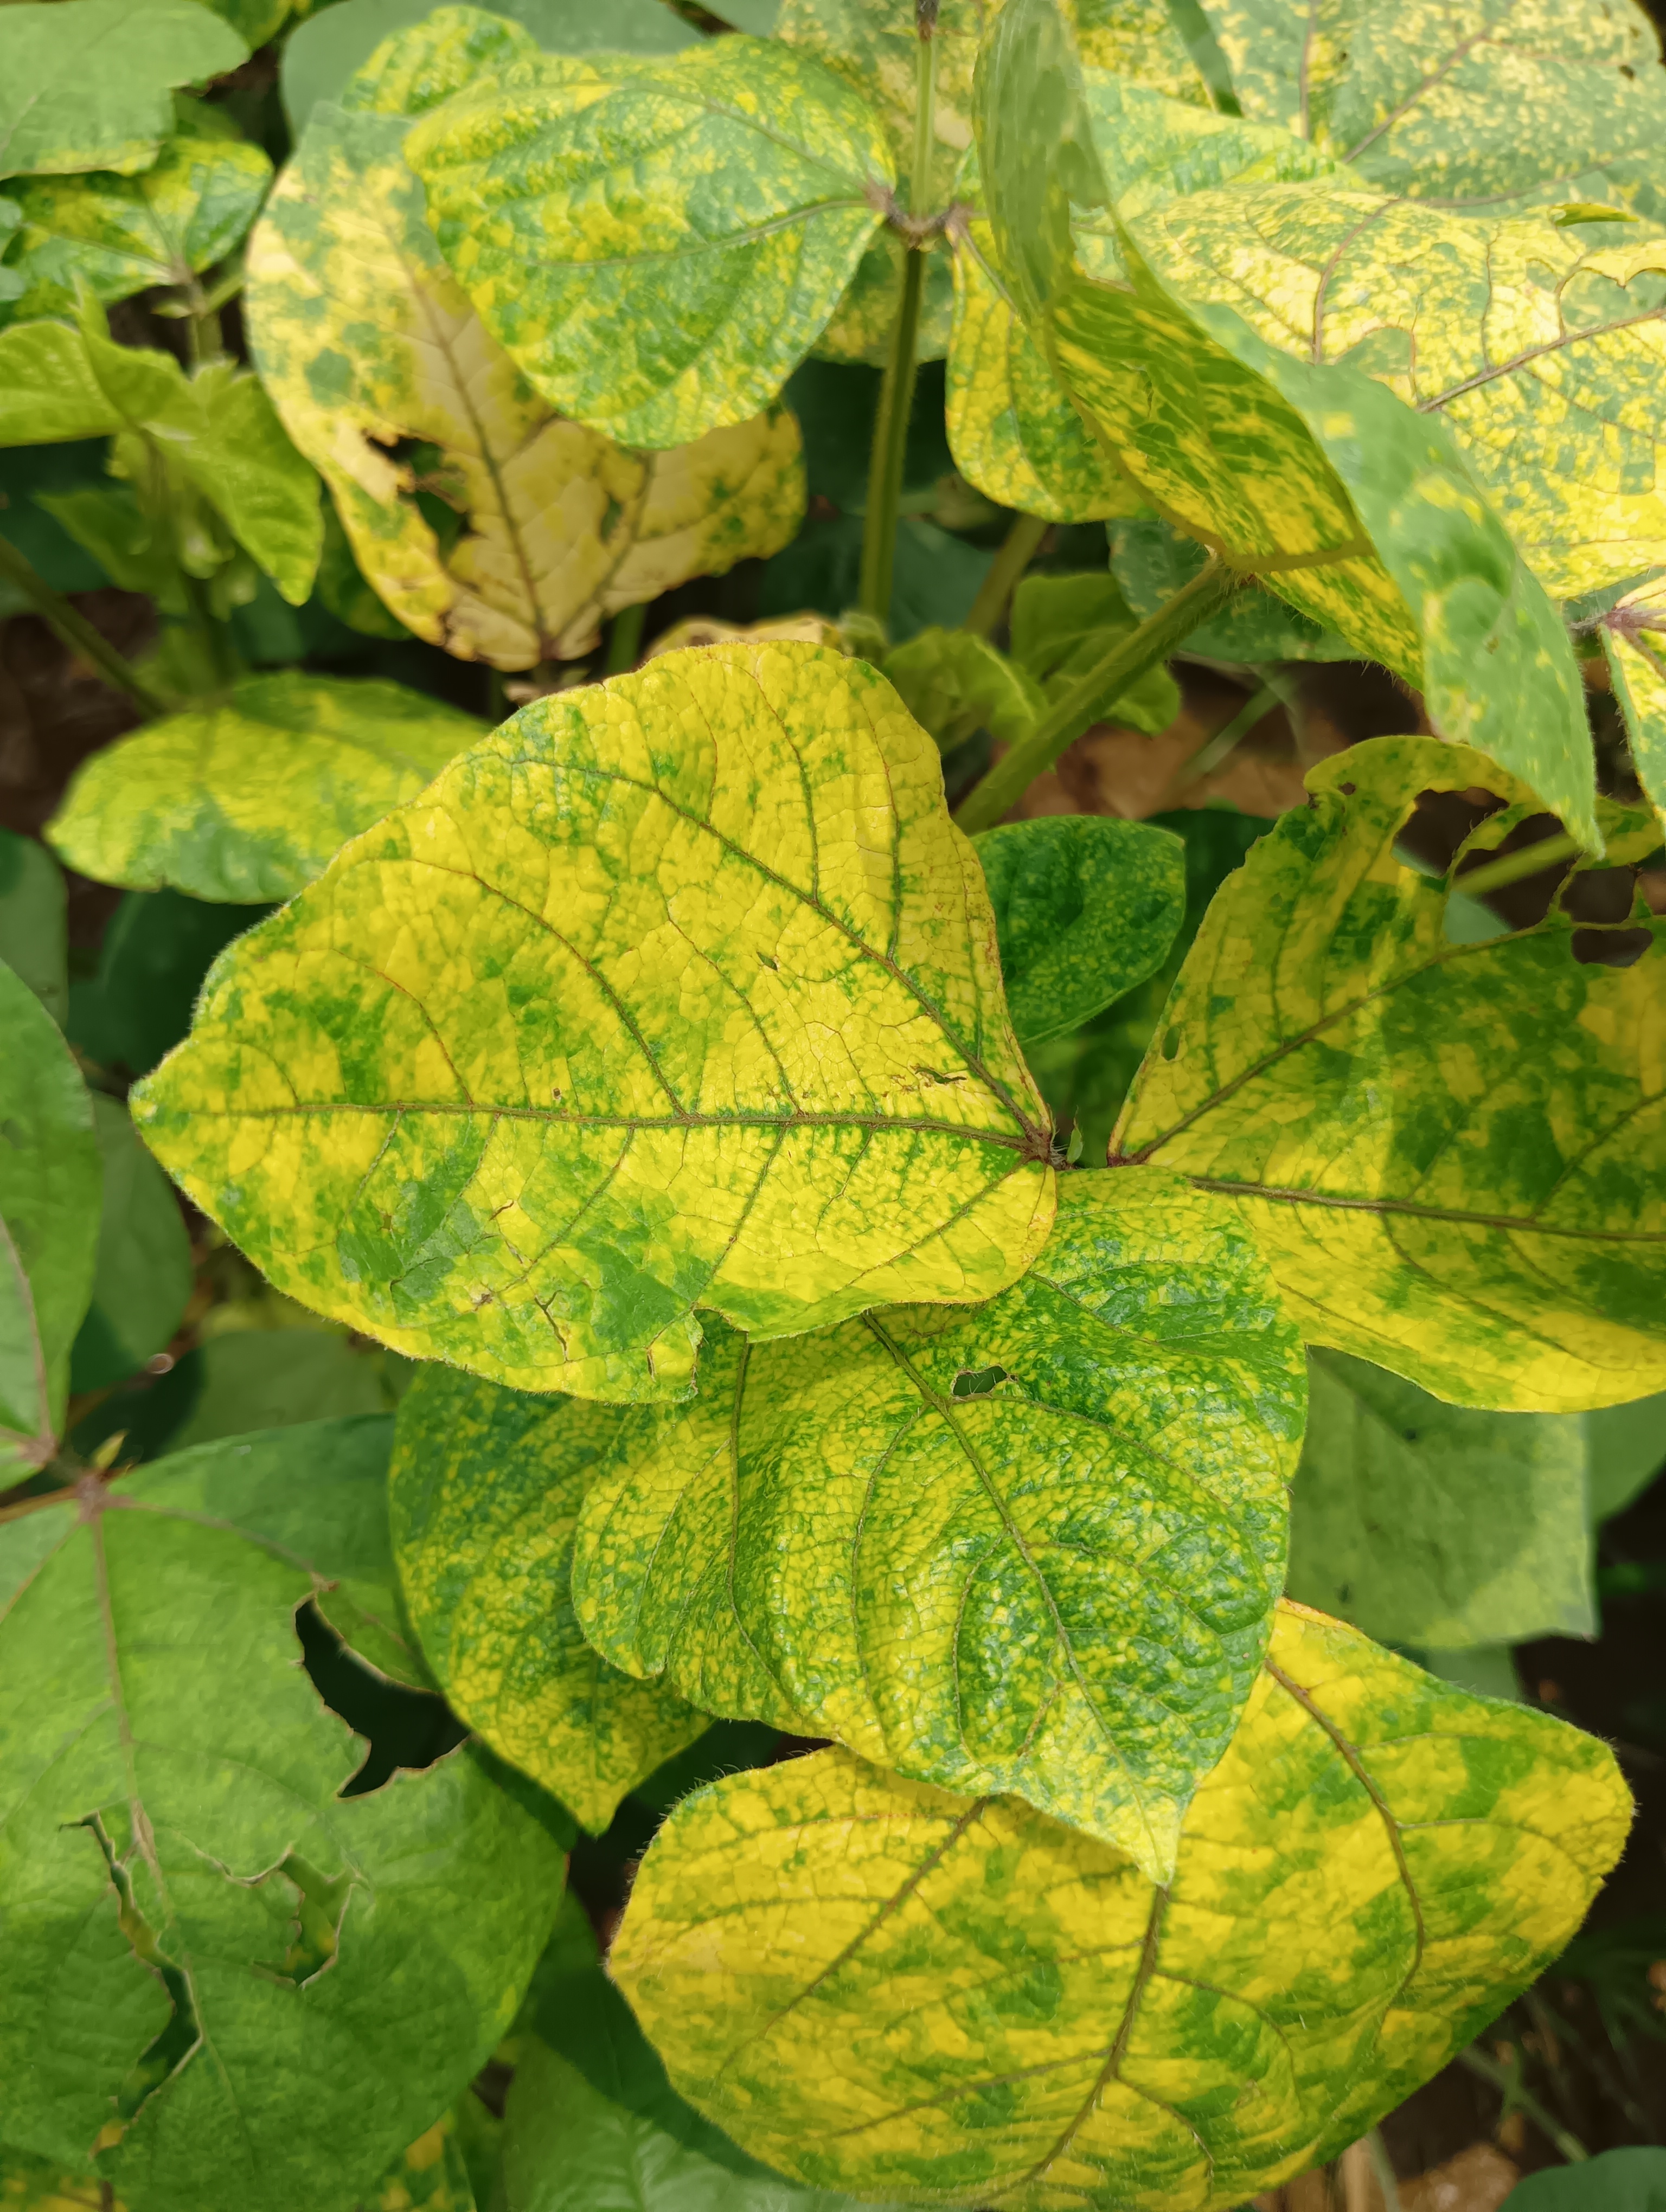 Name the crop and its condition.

mungbean, yellow mosaic
